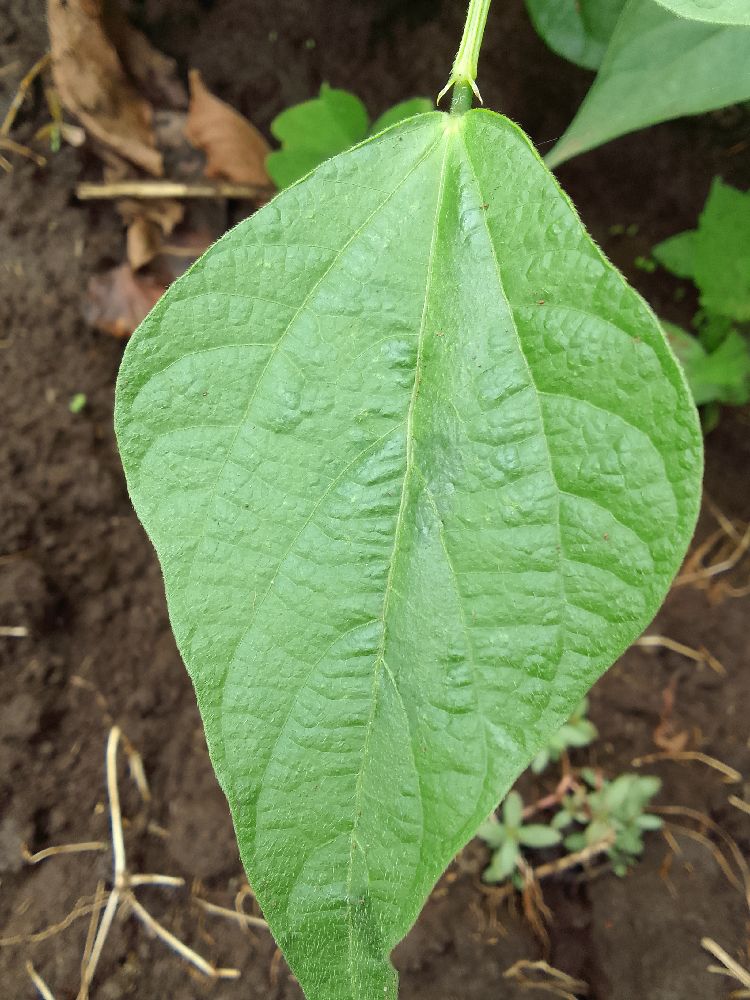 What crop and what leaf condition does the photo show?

common bean, healthy
